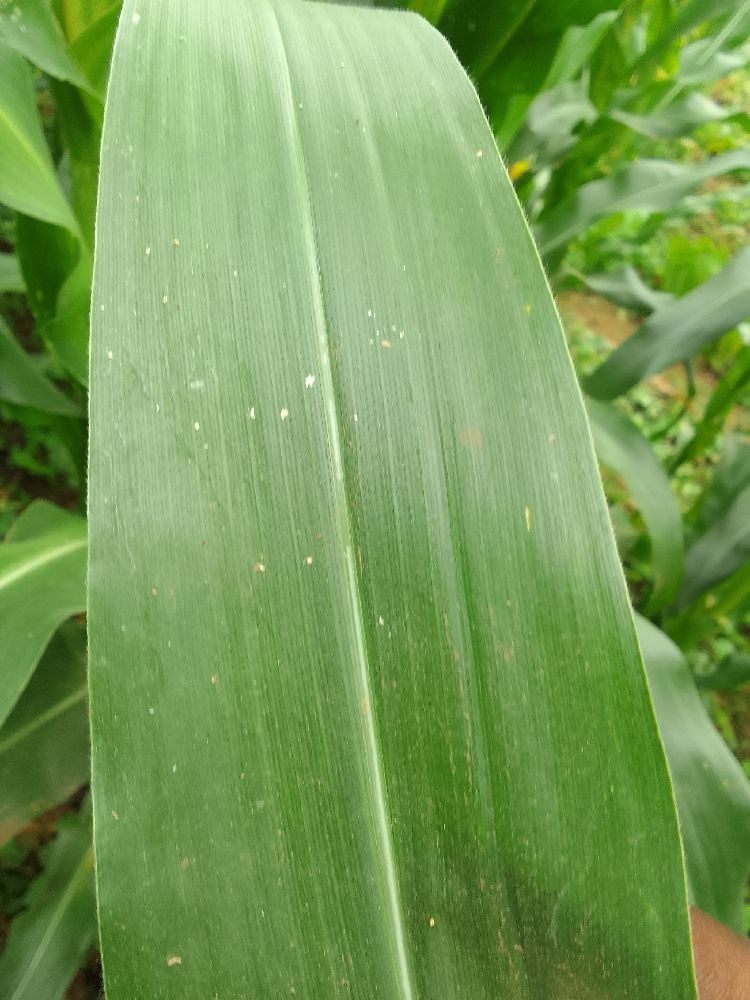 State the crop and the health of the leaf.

maize, healthy
